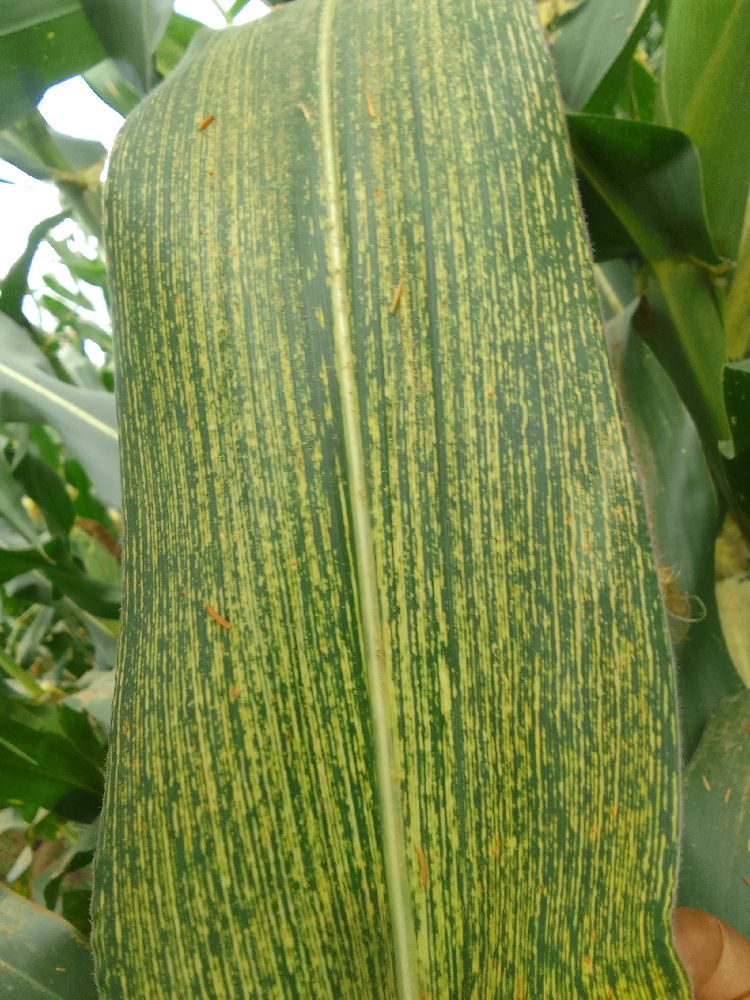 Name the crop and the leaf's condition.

maize, maize streak virus
